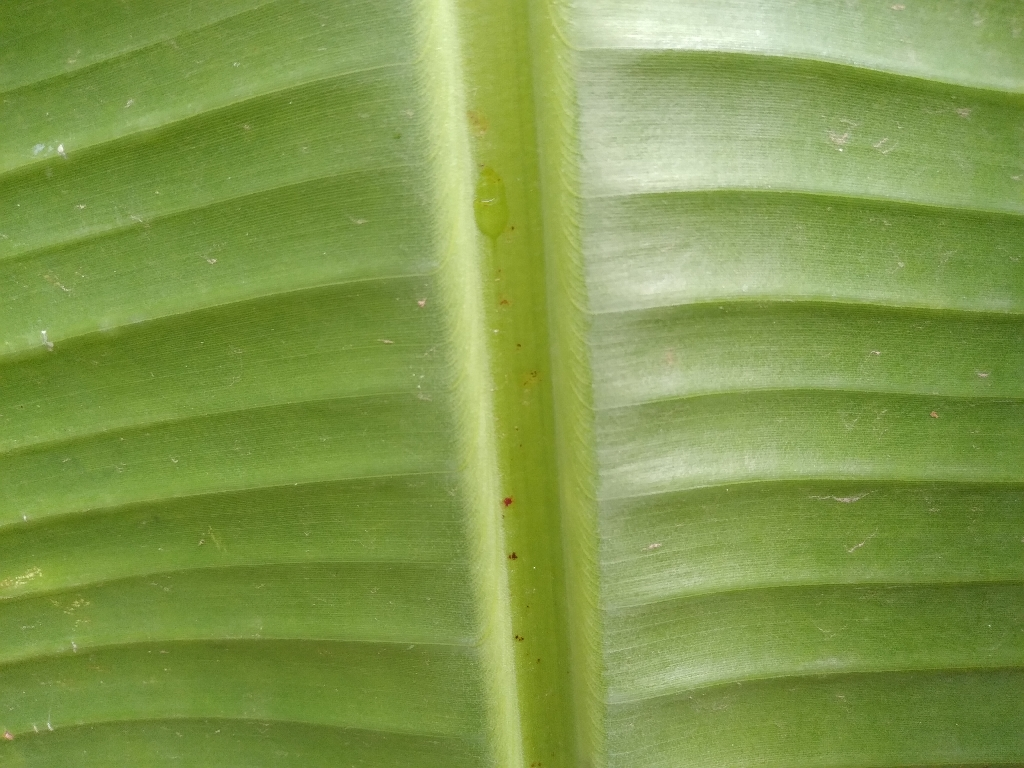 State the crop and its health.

banana, healthy
